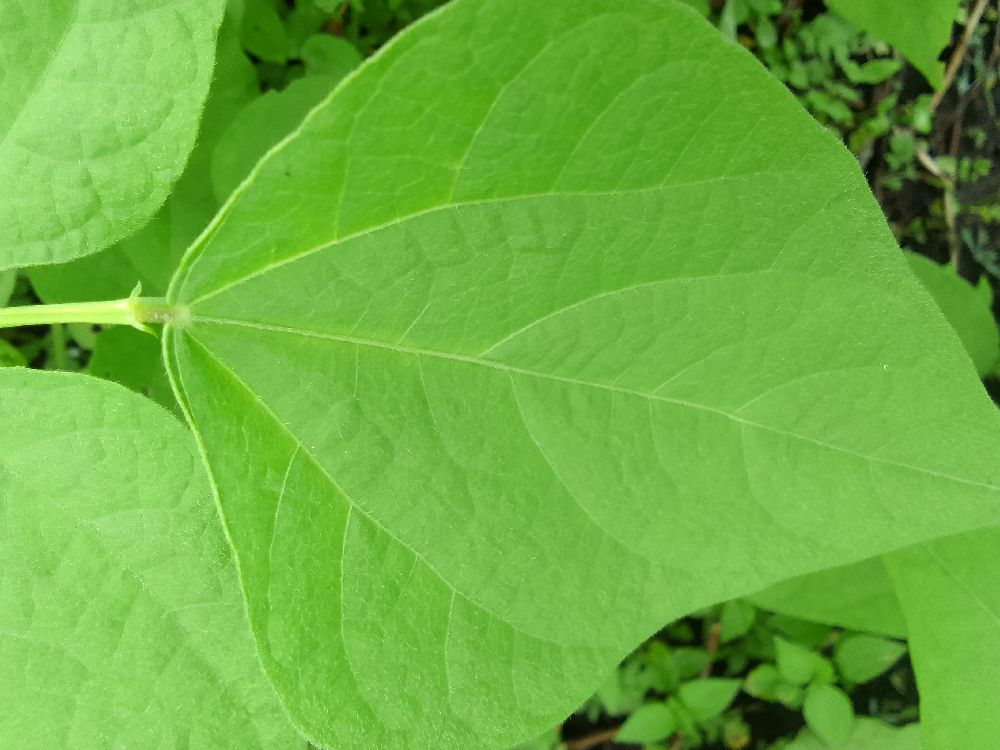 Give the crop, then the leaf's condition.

common bean, healthy
